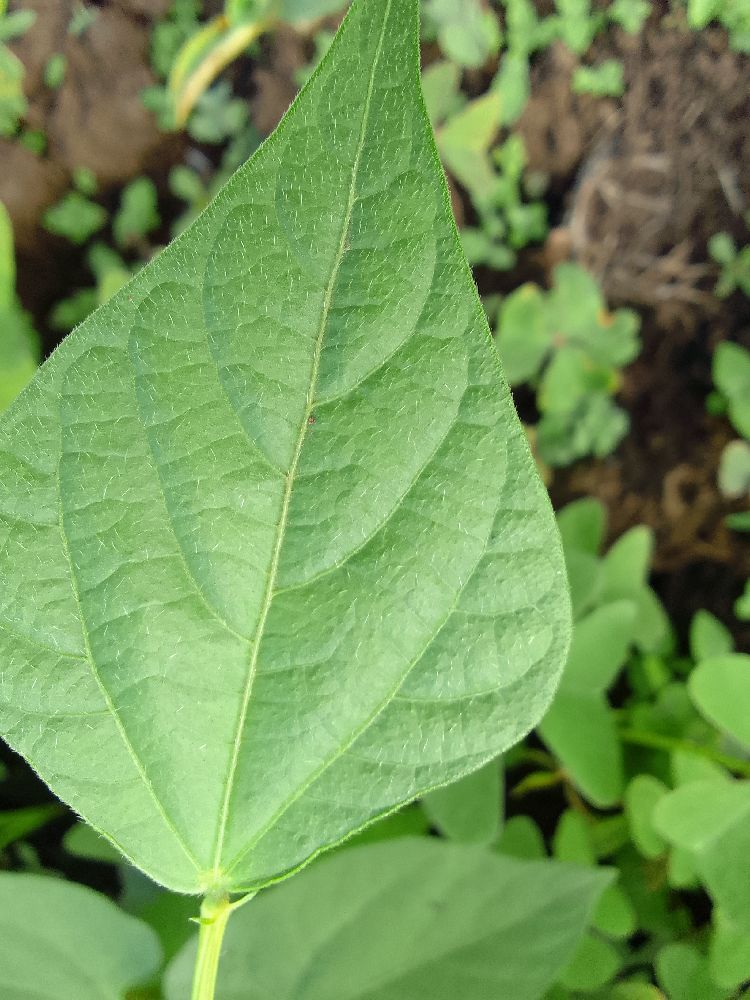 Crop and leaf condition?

common bean, healthy
